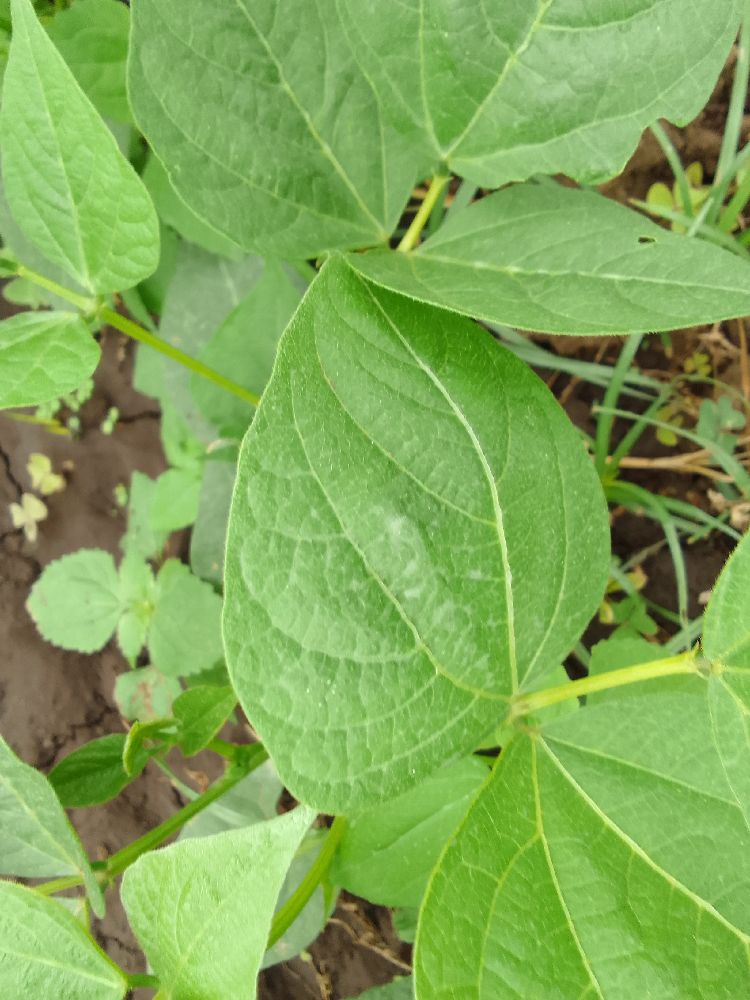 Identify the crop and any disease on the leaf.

common bean, healthy
